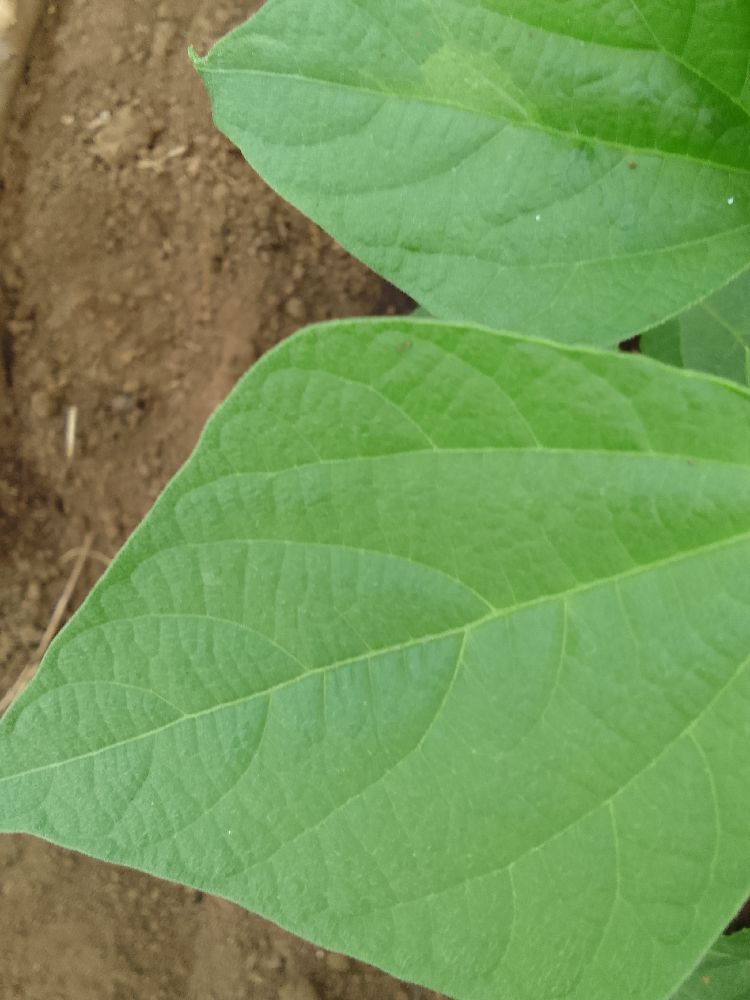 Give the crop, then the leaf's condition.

common bean, healthy
